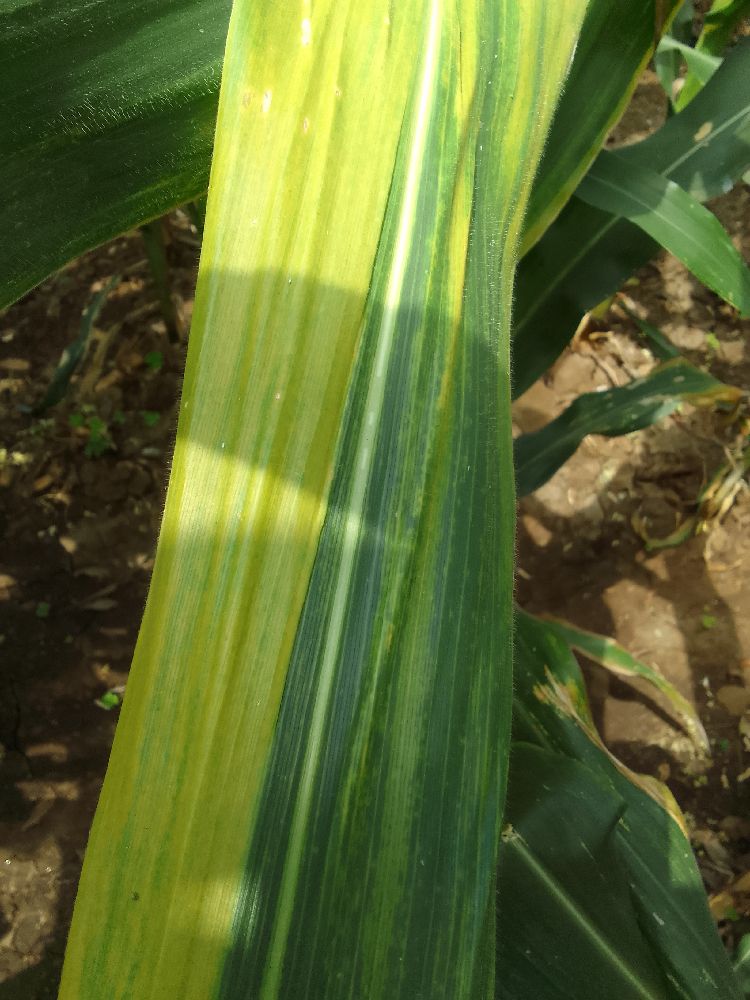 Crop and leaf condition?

maize, maize lethal necrosis
